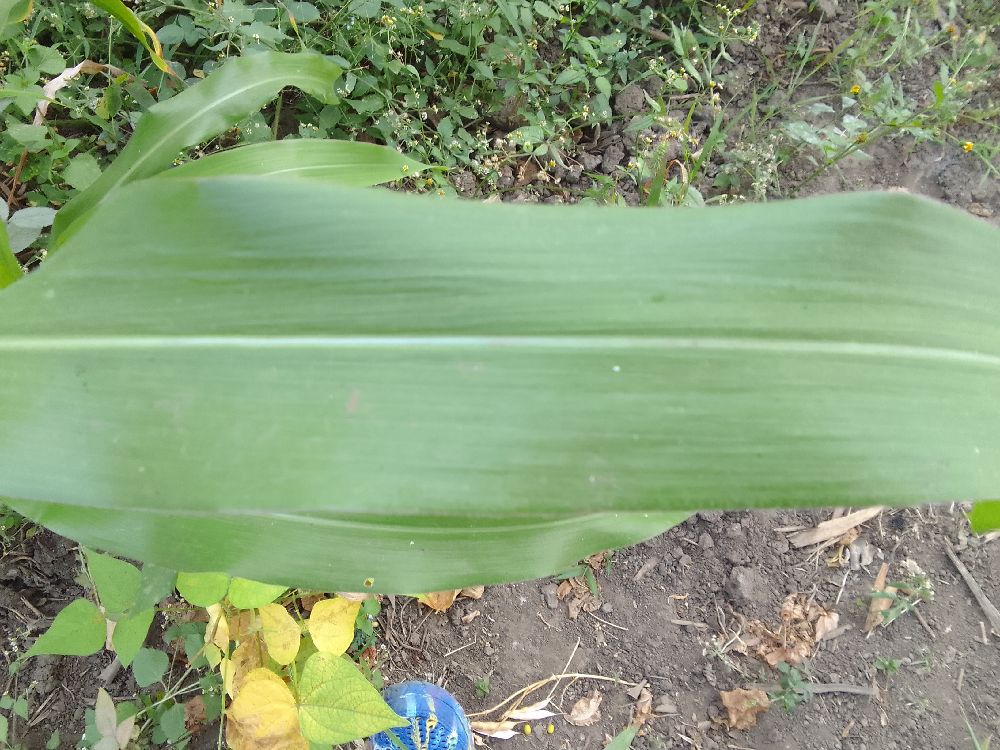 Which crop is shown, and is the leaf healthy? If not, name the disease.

maize, healthy
